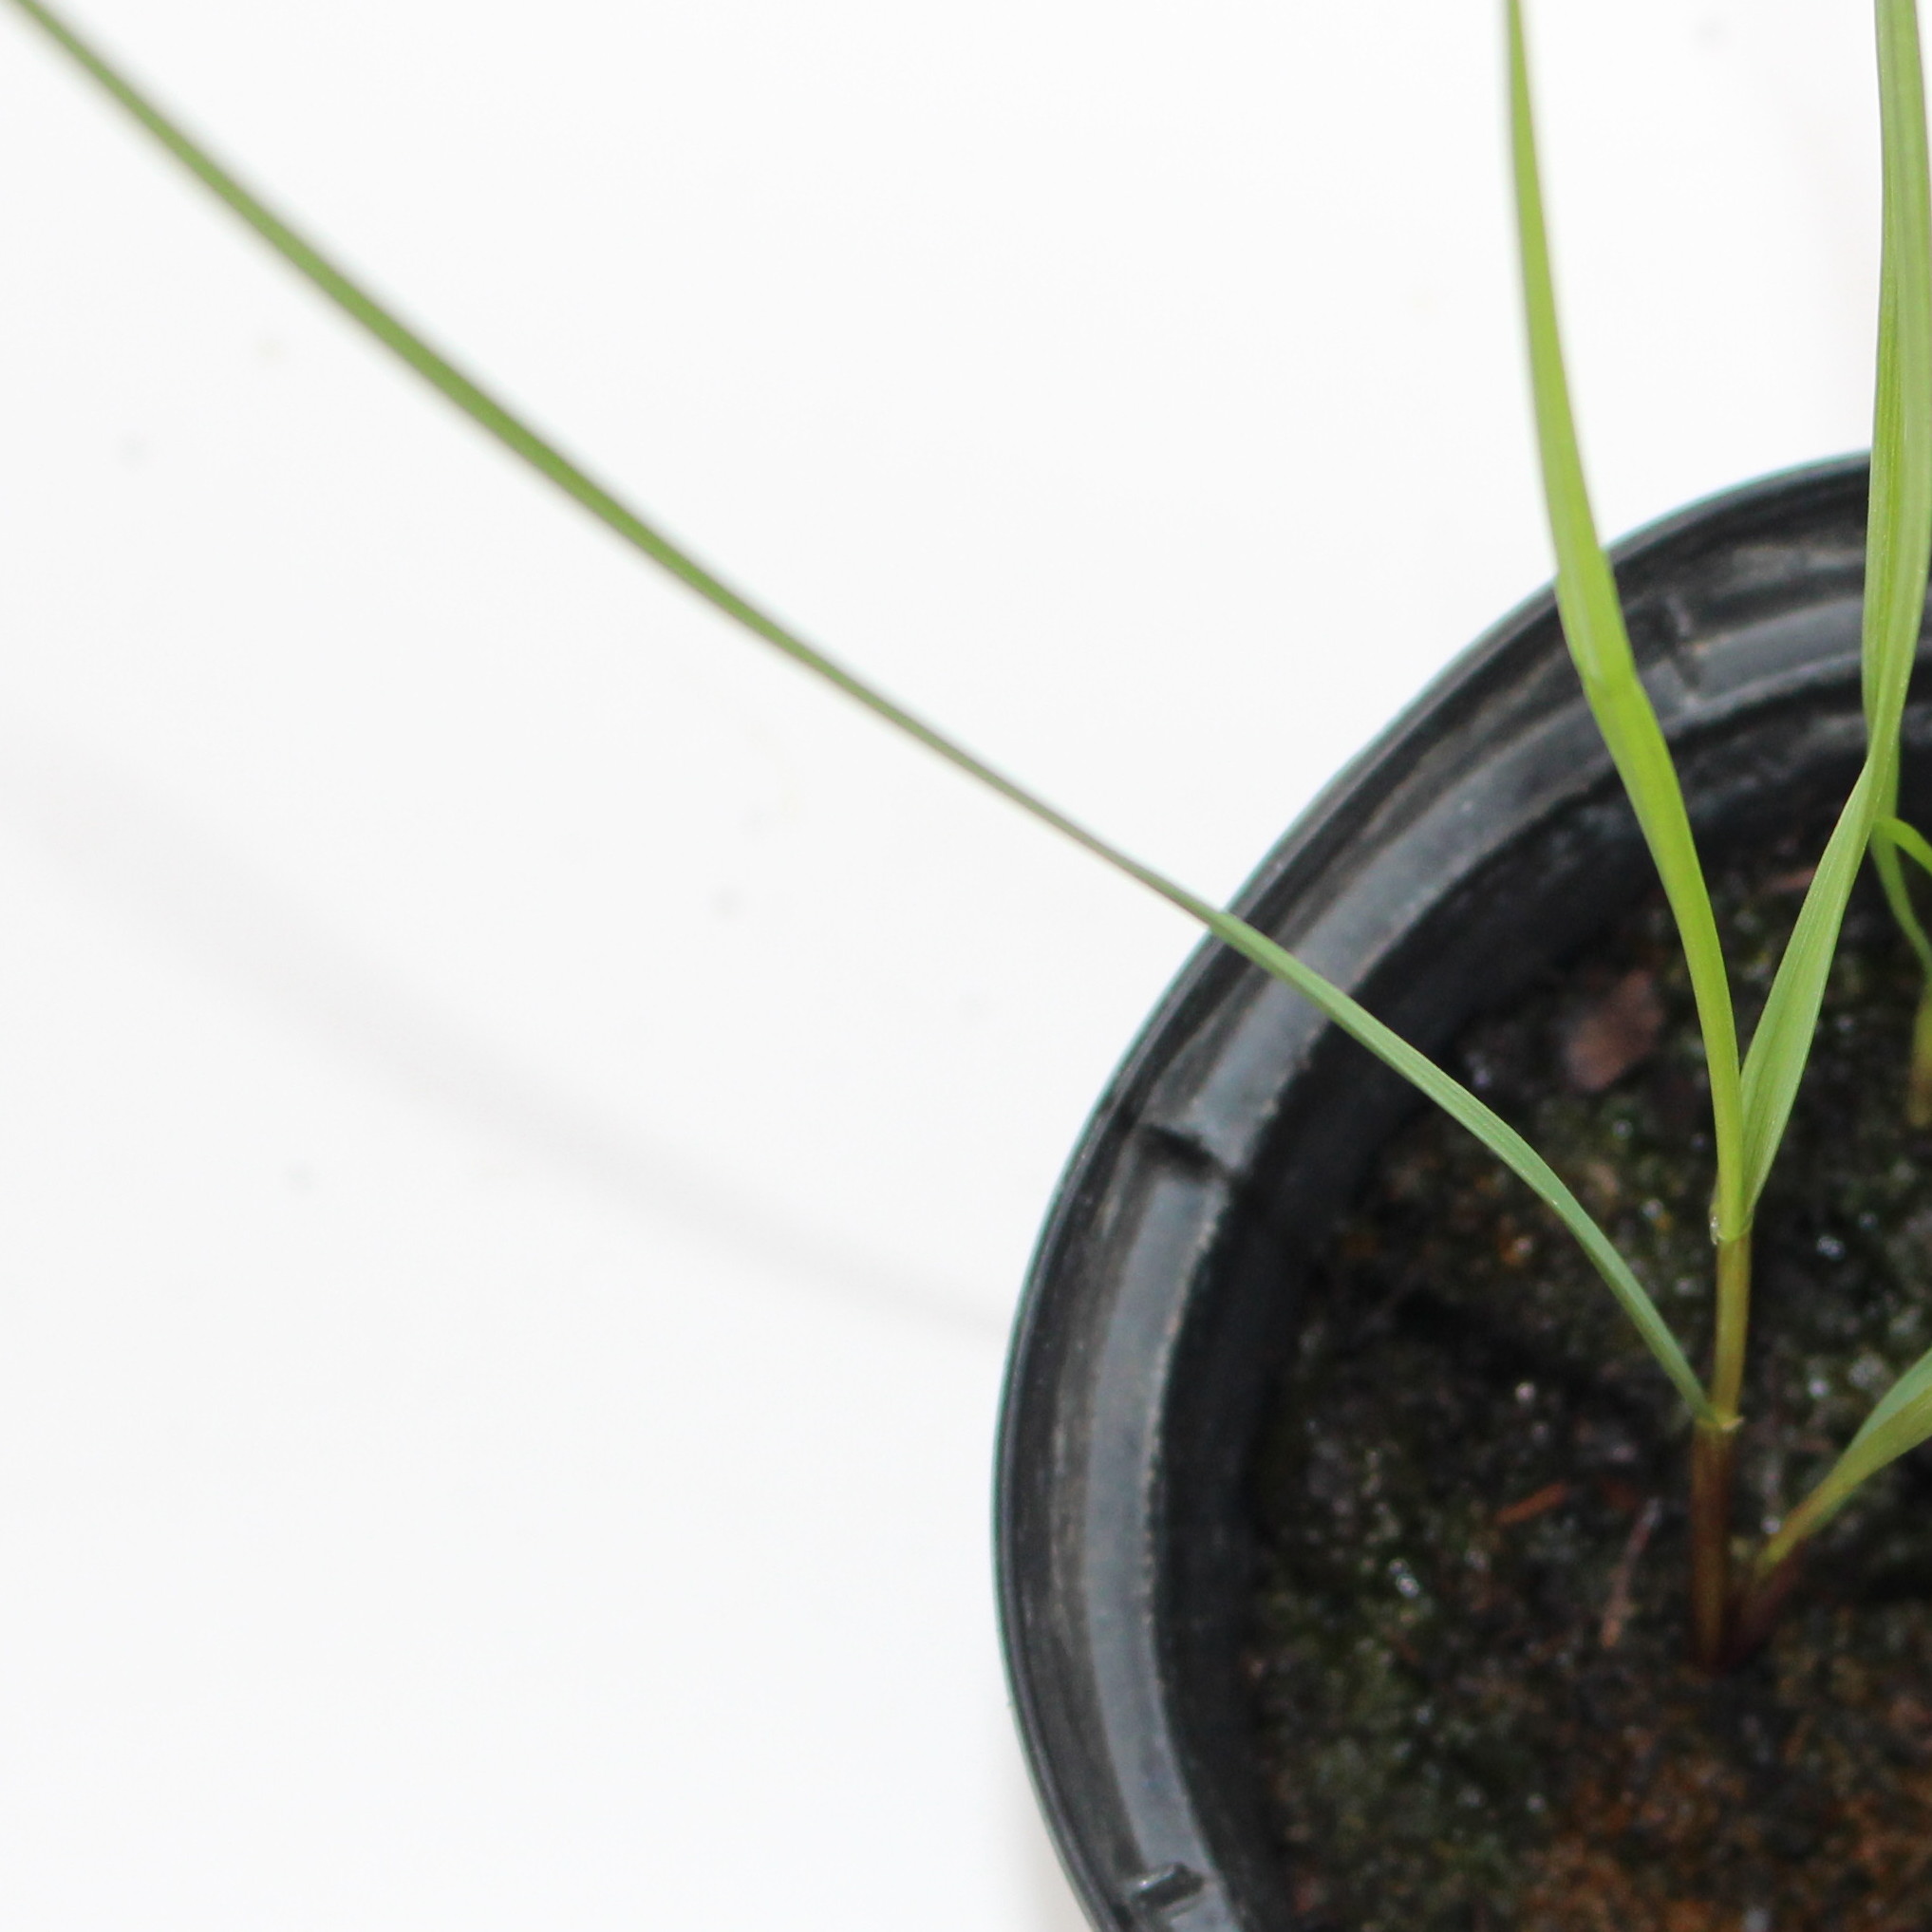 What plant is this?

Lolium multiflorum
